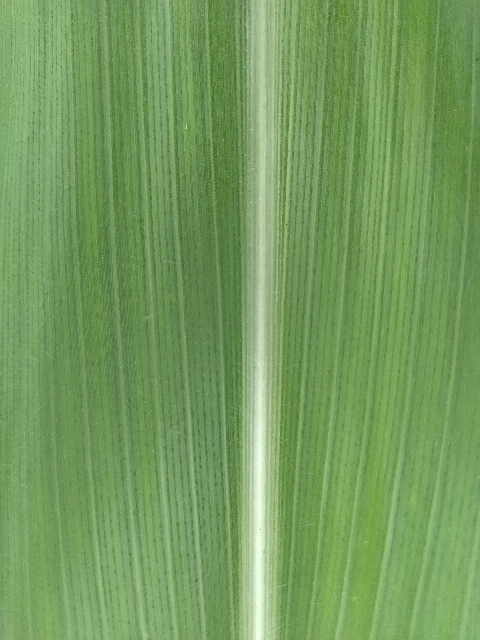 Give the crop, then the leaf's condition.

maize, healthy
